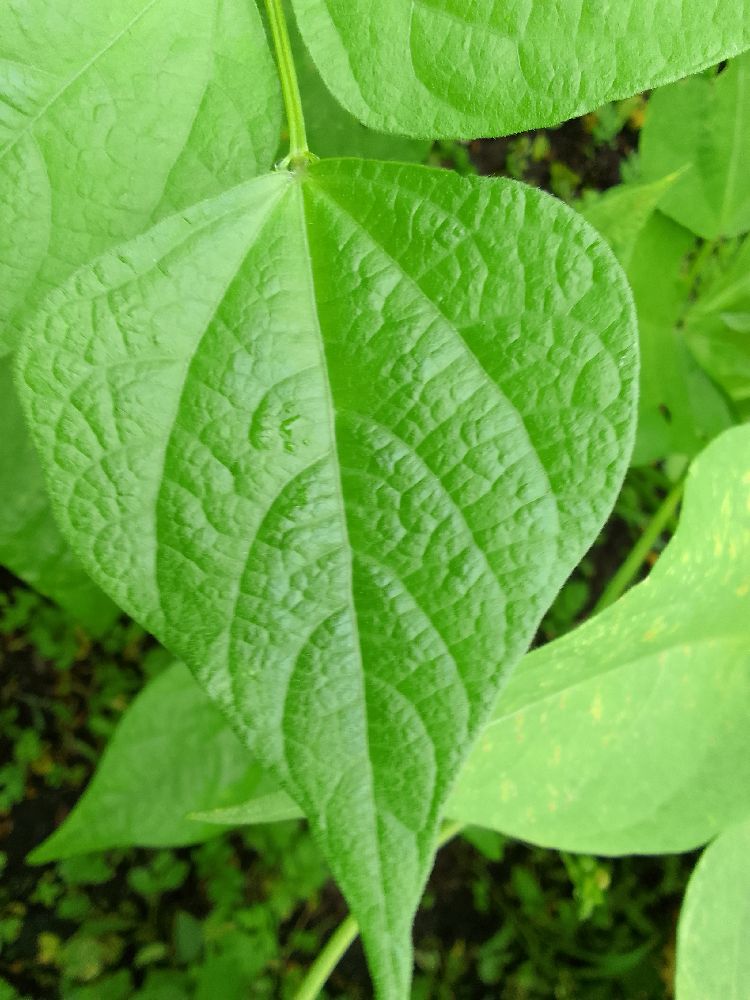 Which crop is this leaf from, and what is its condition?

common bean, healthy
